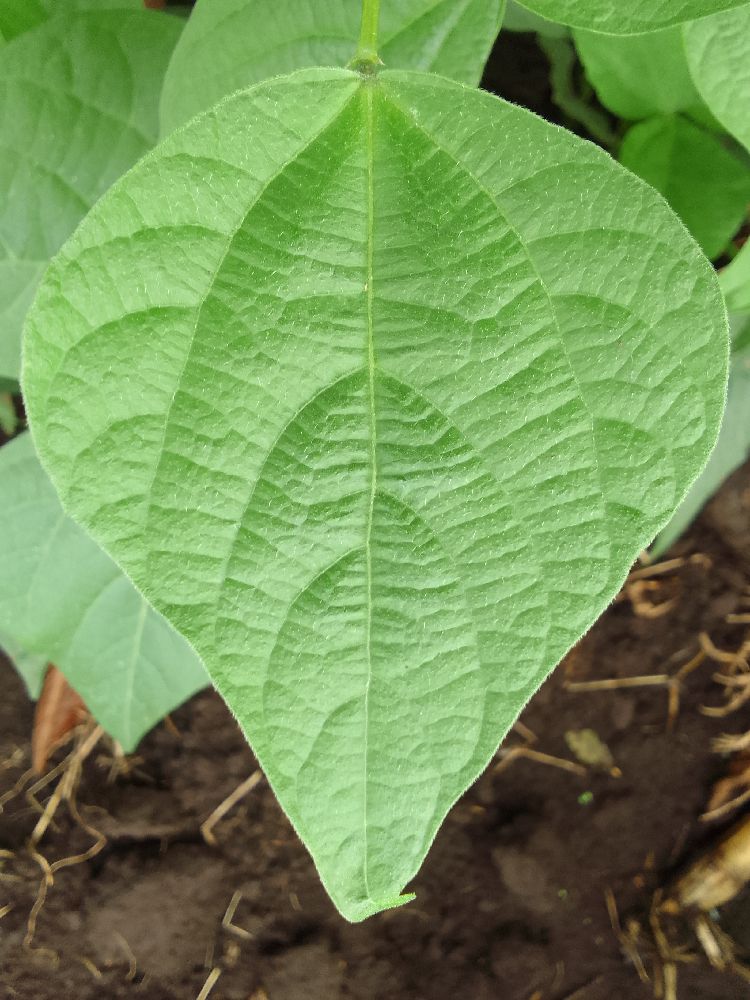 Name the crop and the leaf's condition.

common bean, healthy
